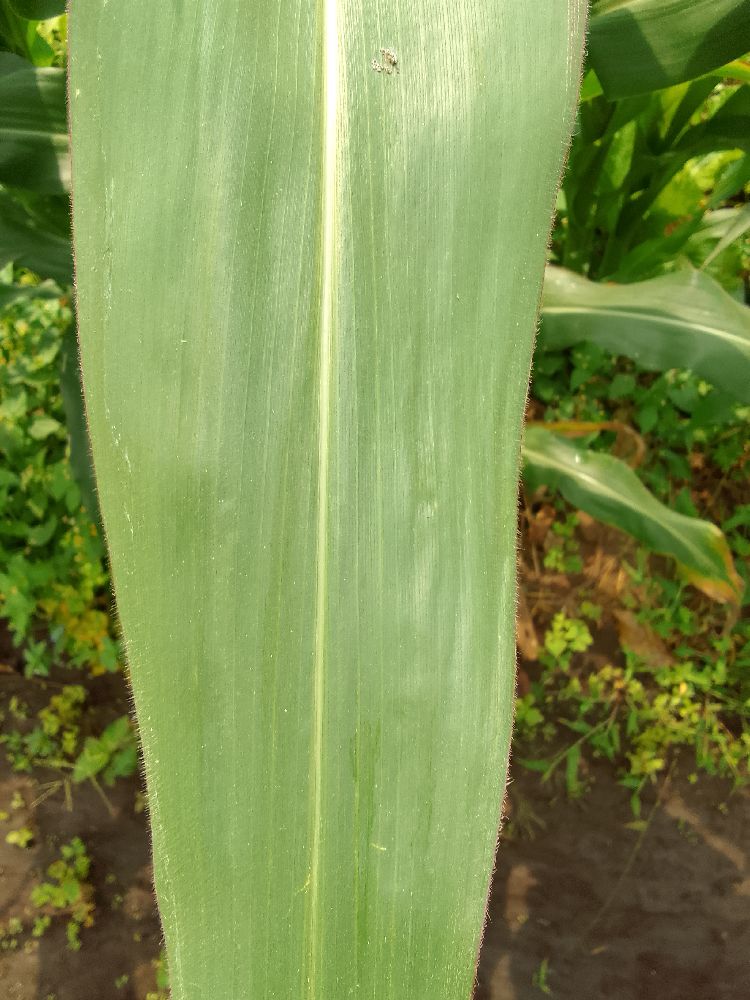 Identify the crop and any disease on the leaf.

maize, healthy
